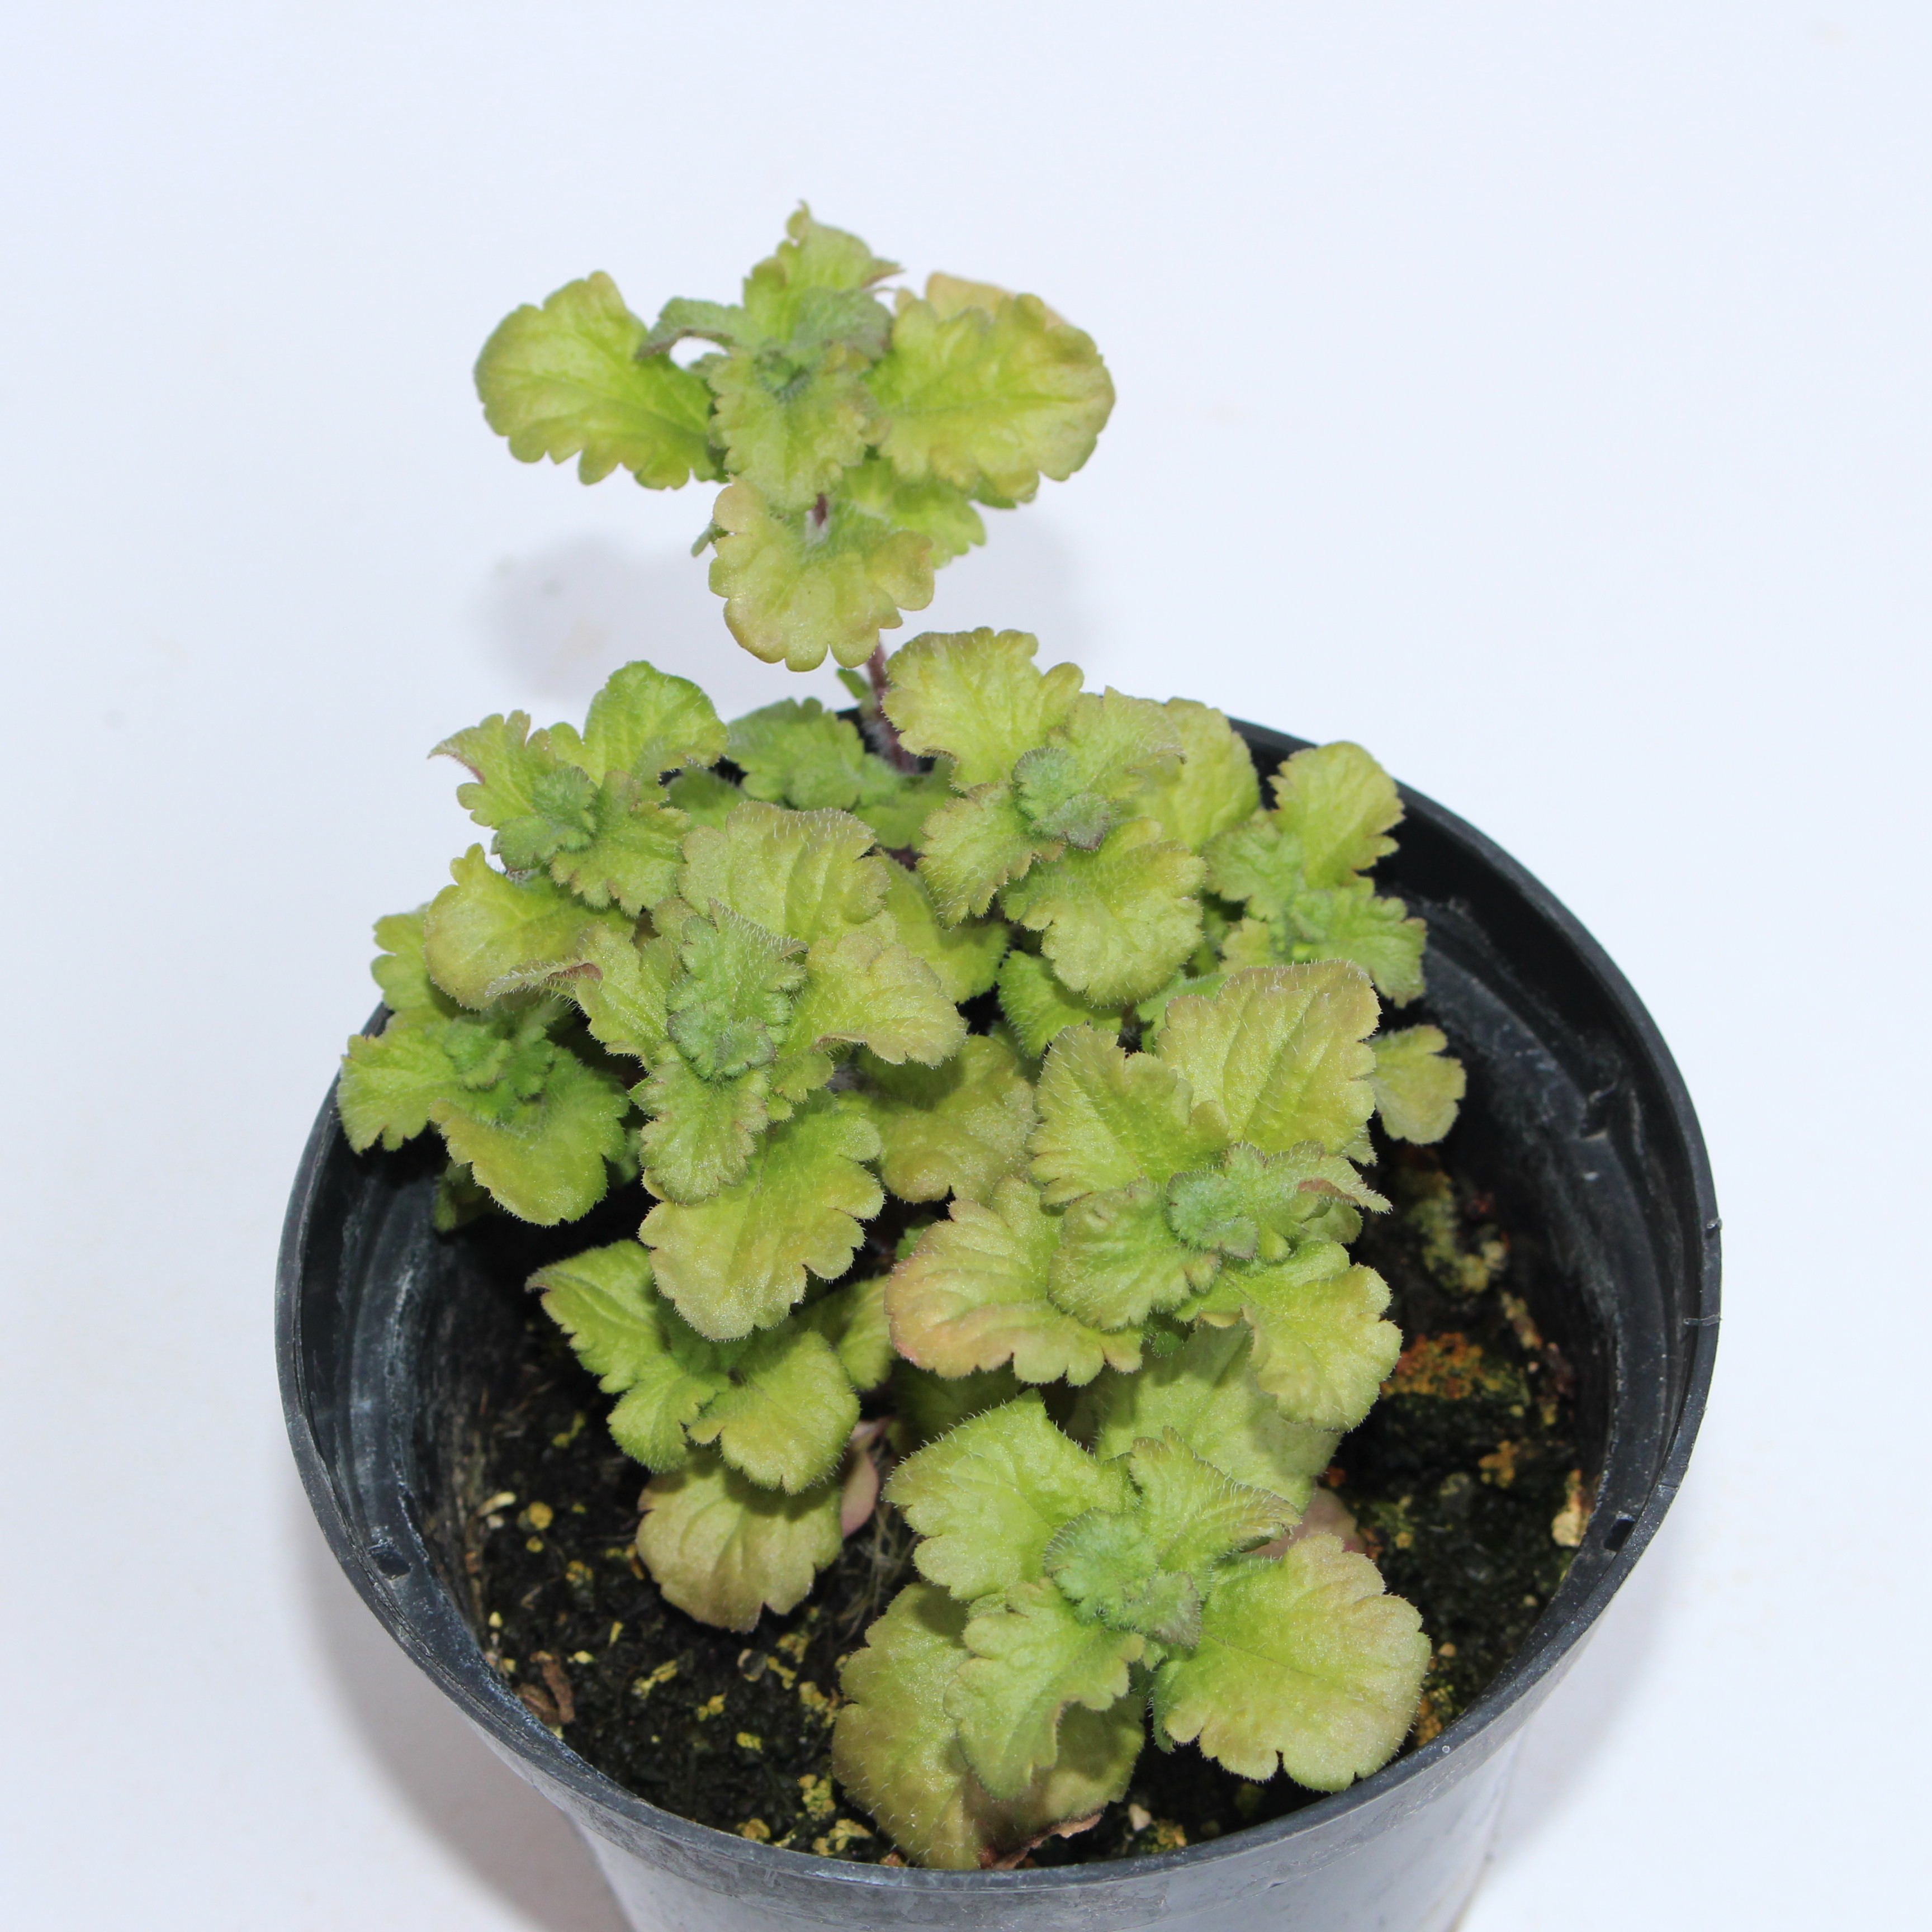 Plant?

Veronica persica
